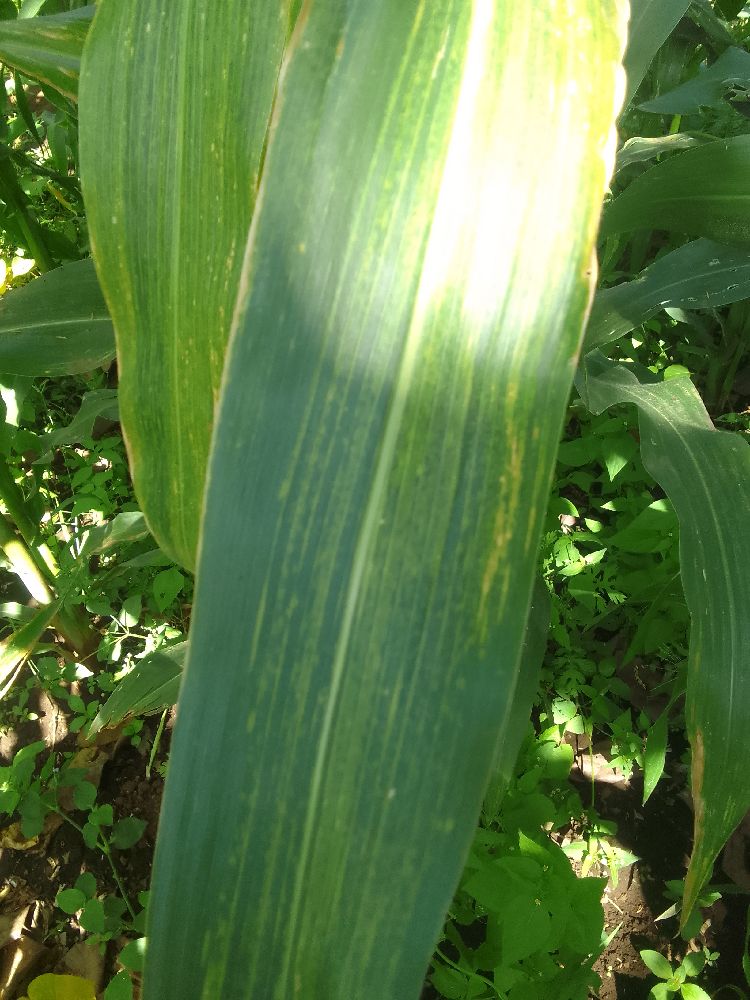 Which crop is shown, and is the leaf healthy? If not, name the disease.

maize, maize lethal necrosis
